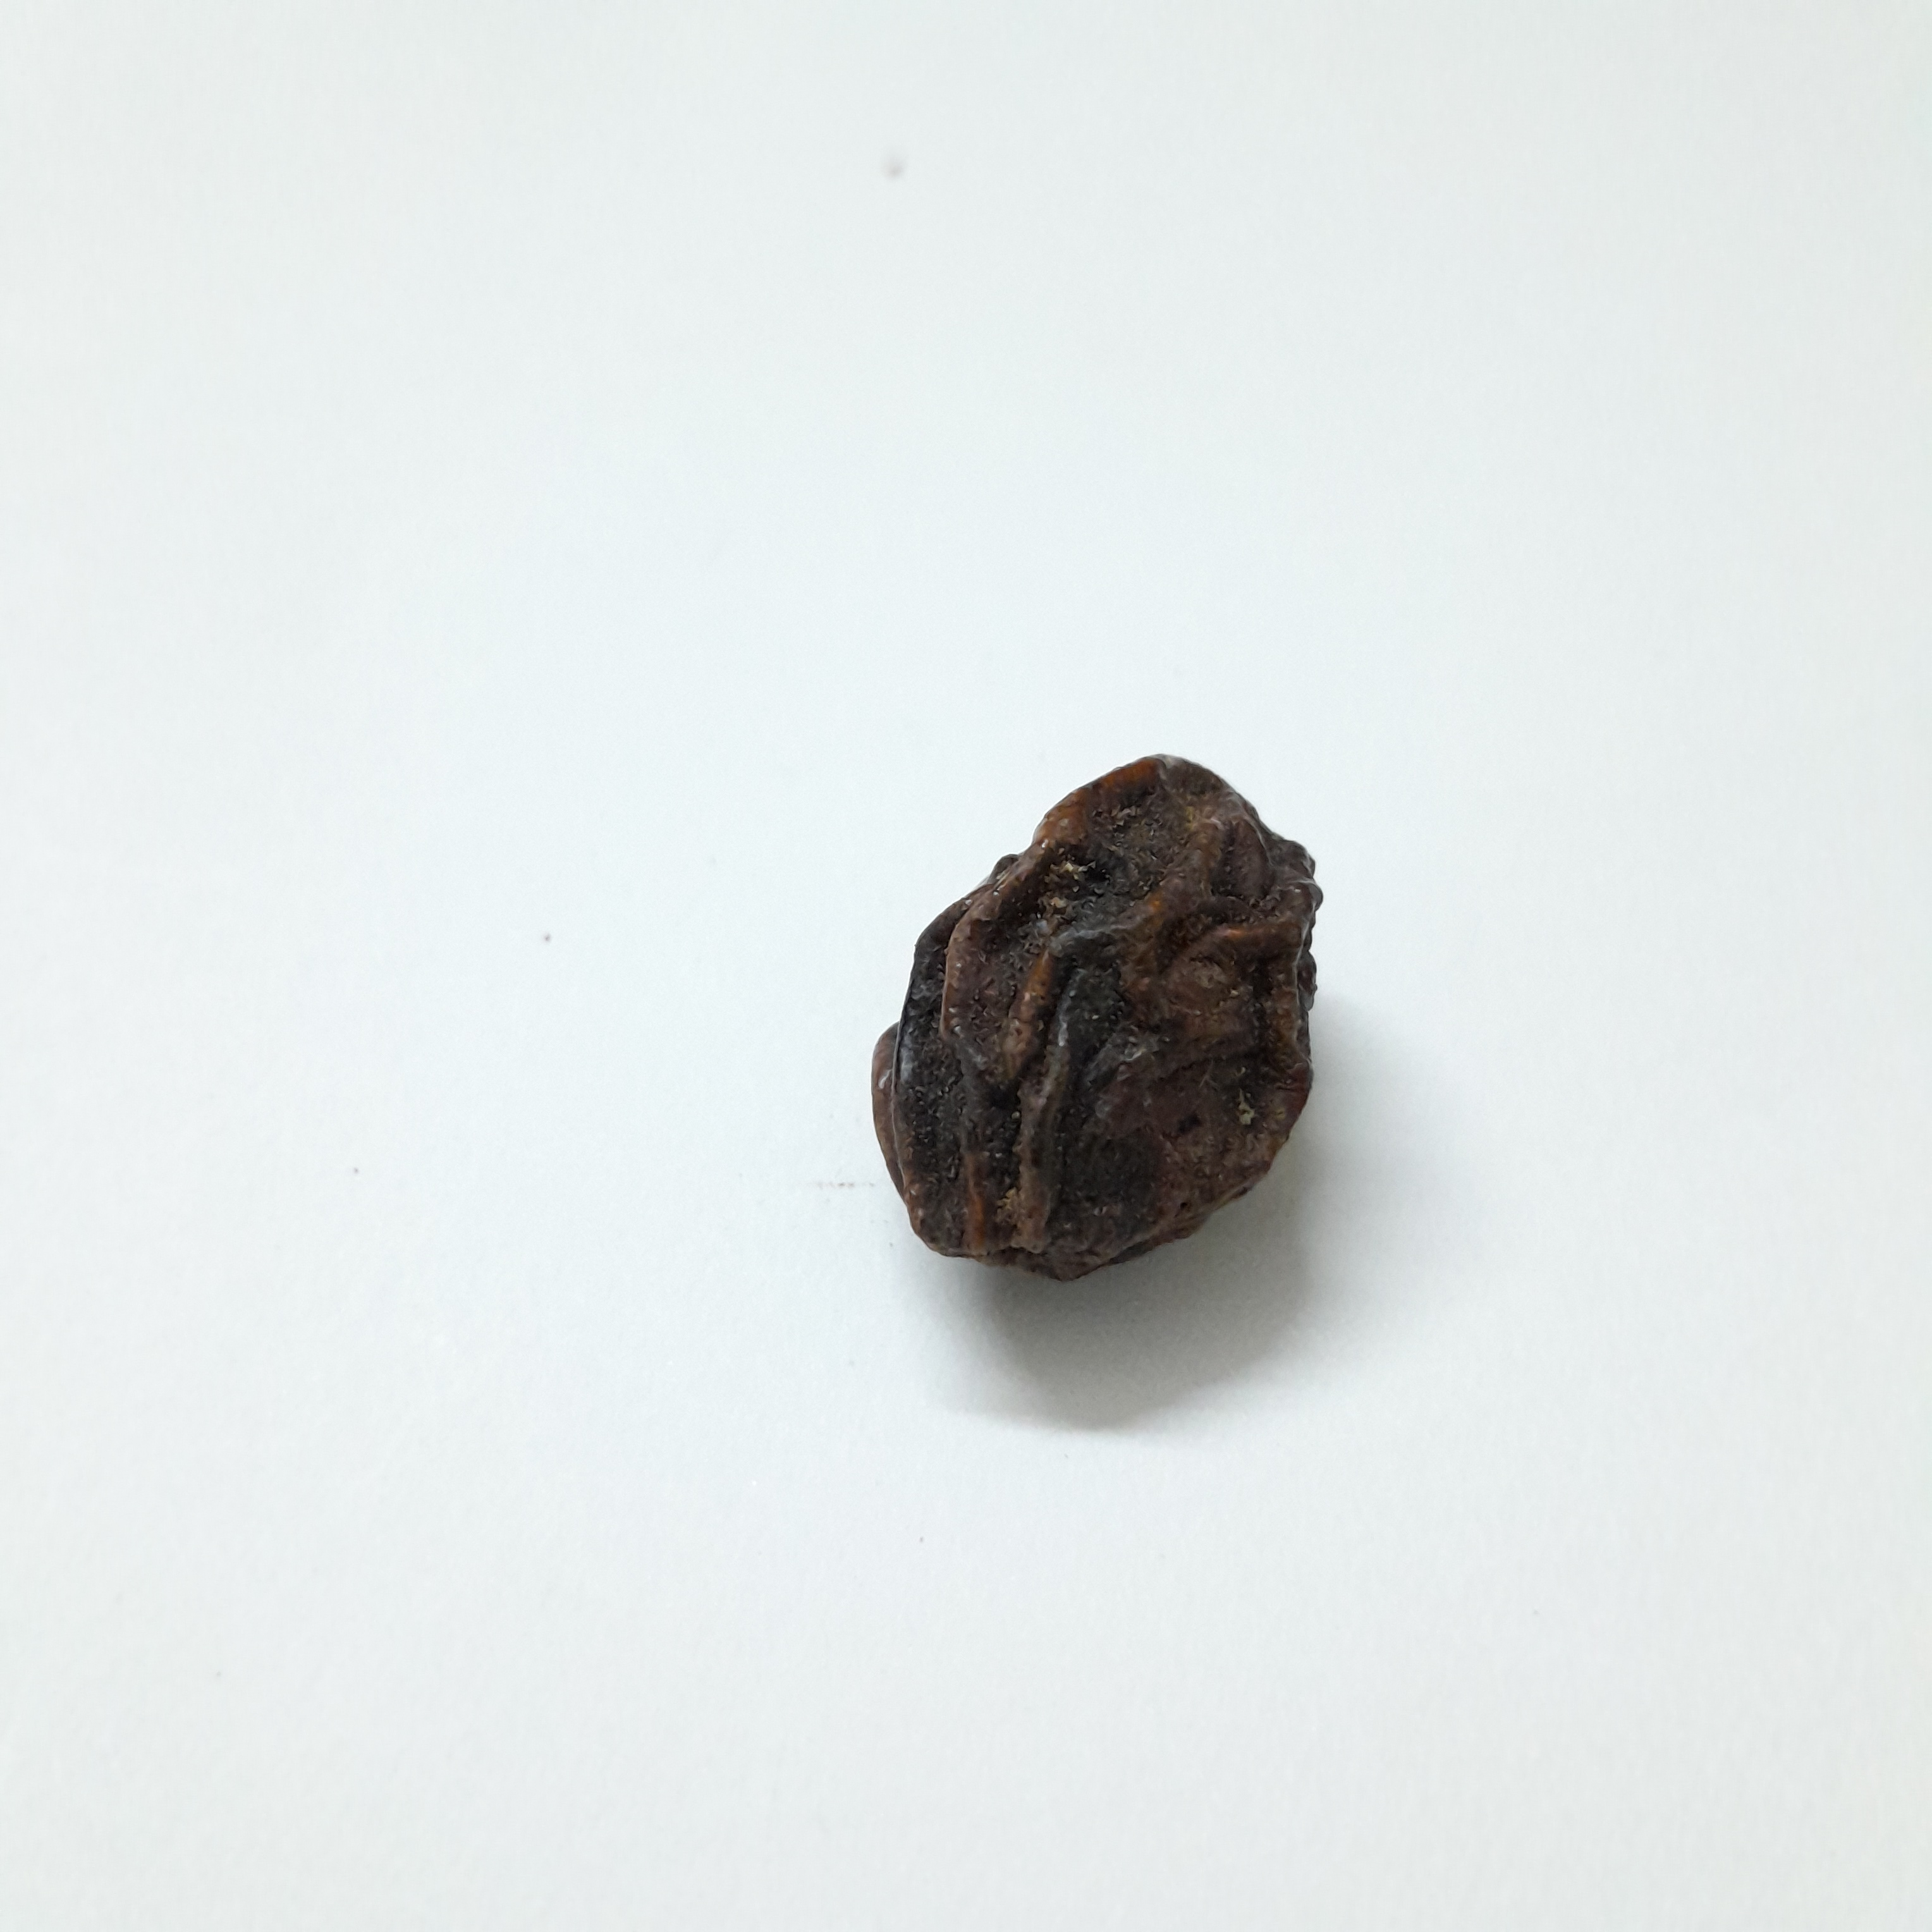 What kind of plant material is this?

kadukharik
